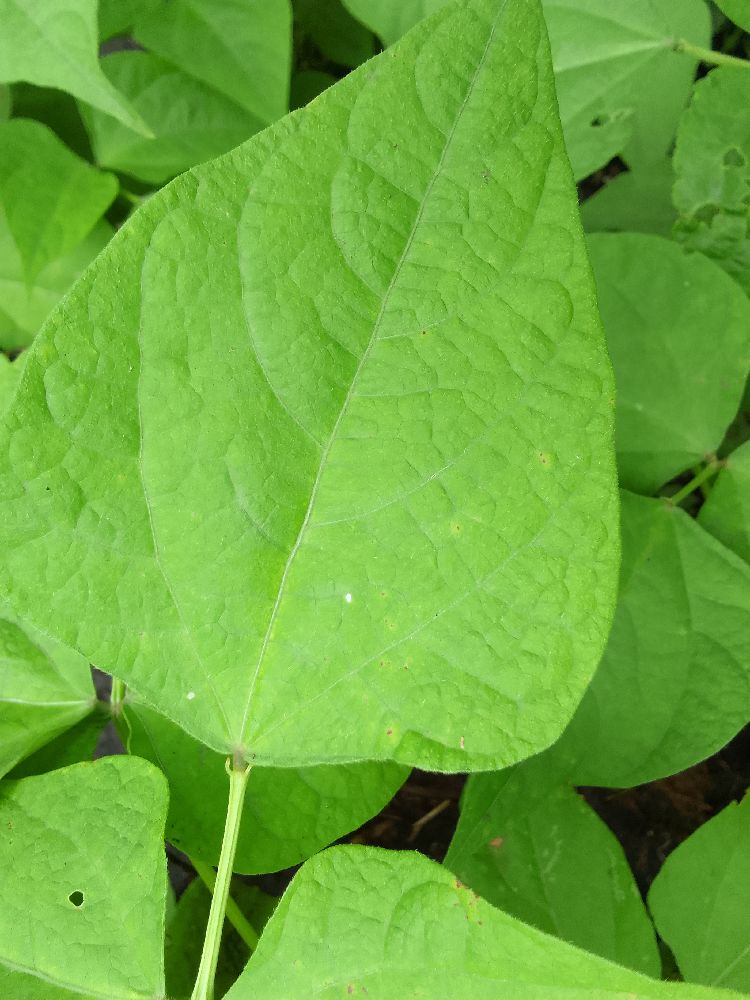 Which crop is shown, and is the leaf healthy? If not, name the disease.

common bean, healthy
